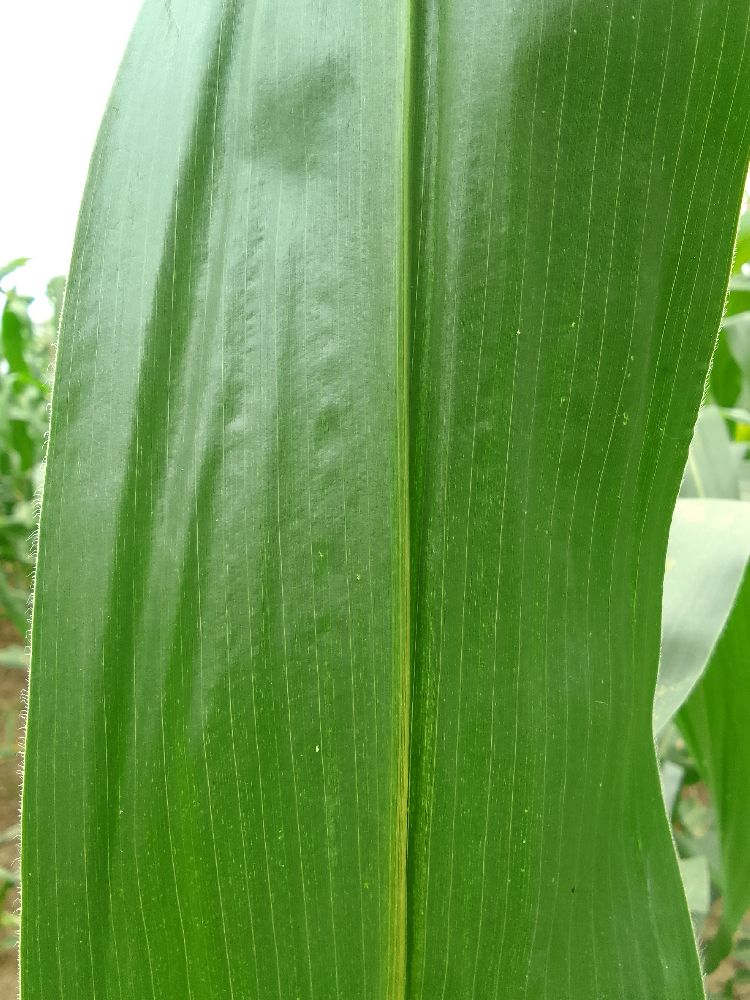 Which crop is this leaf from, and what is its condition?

maize, healthy
